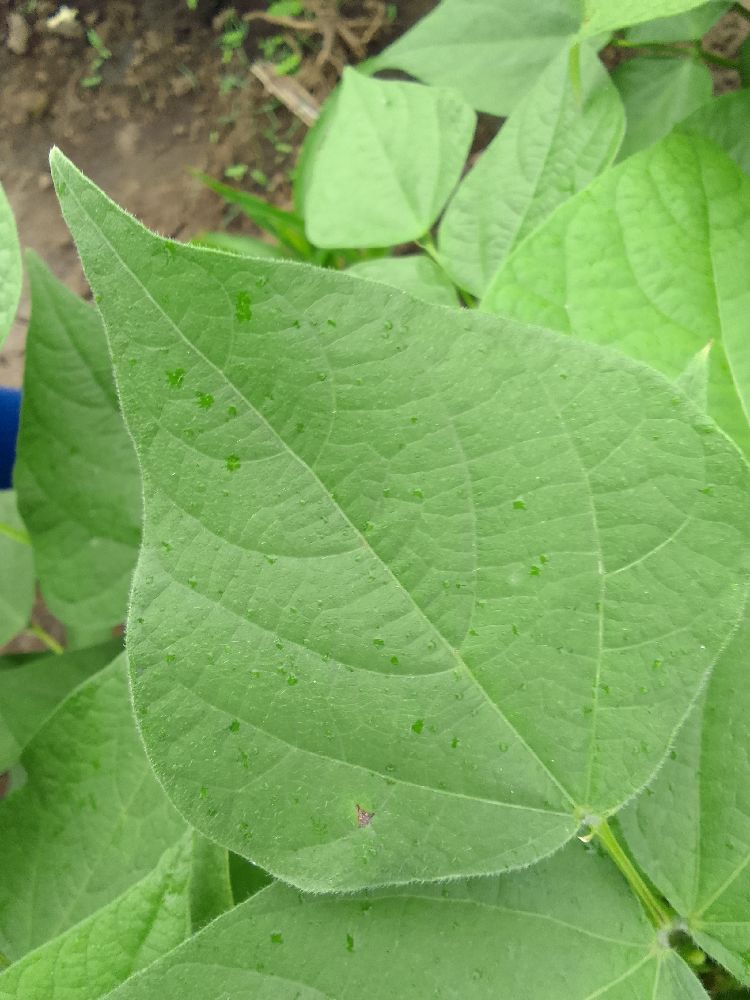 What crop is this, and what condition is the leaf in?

common bean, healthy
